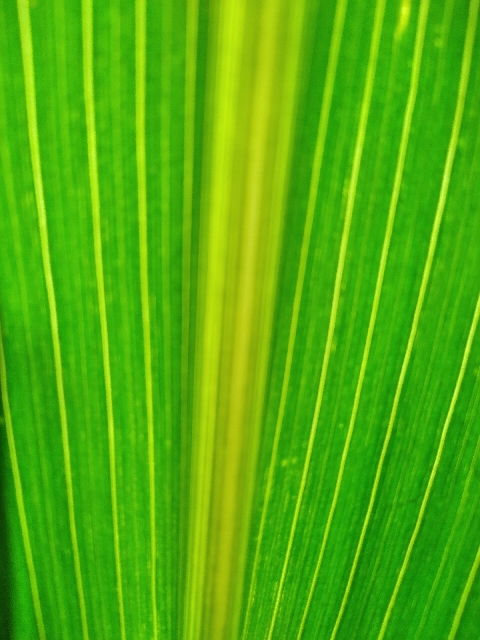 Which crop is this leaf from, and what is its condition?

maize, healthy
